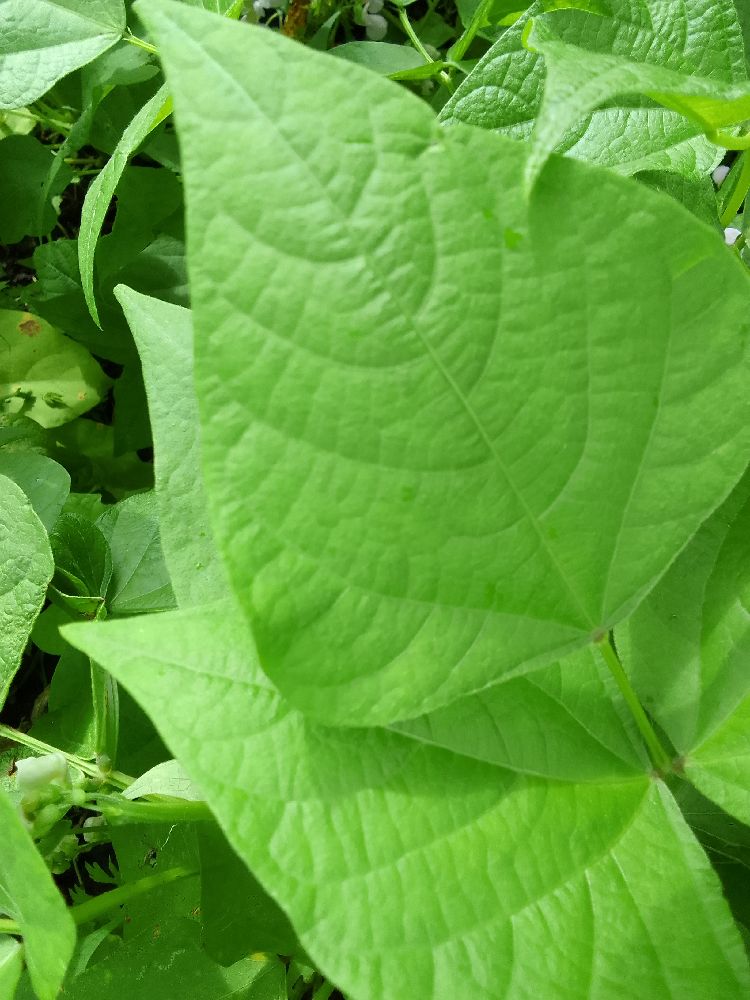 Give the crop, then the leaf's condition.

common bean, healthy
